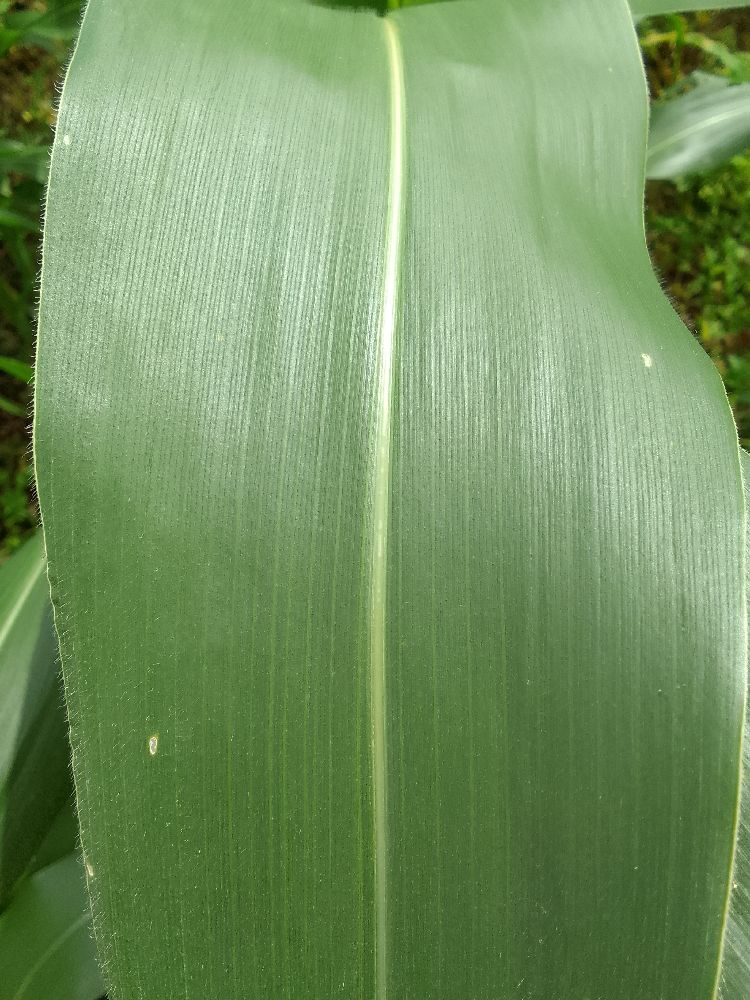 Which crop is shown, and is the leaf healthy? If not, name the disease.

maize, healthy
